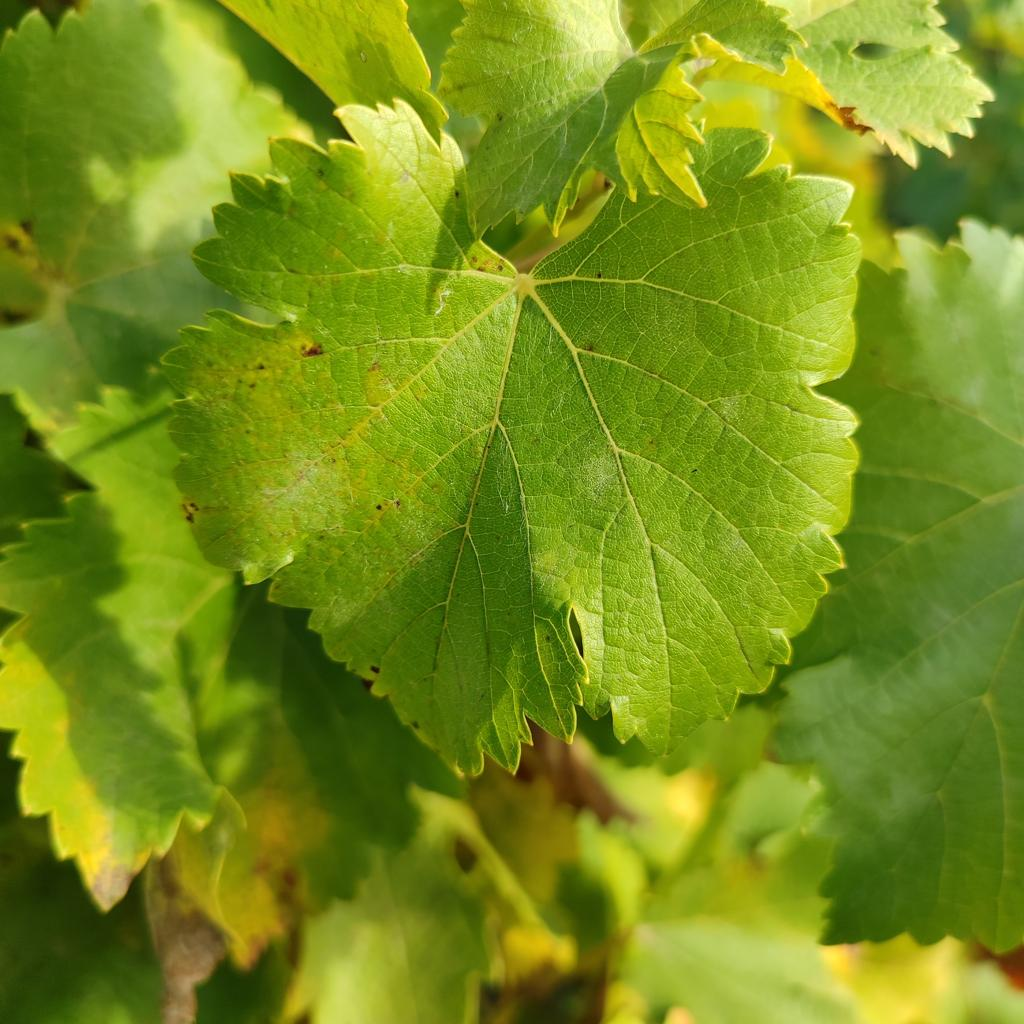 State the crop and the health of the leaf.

grapevine, powdery mildew
